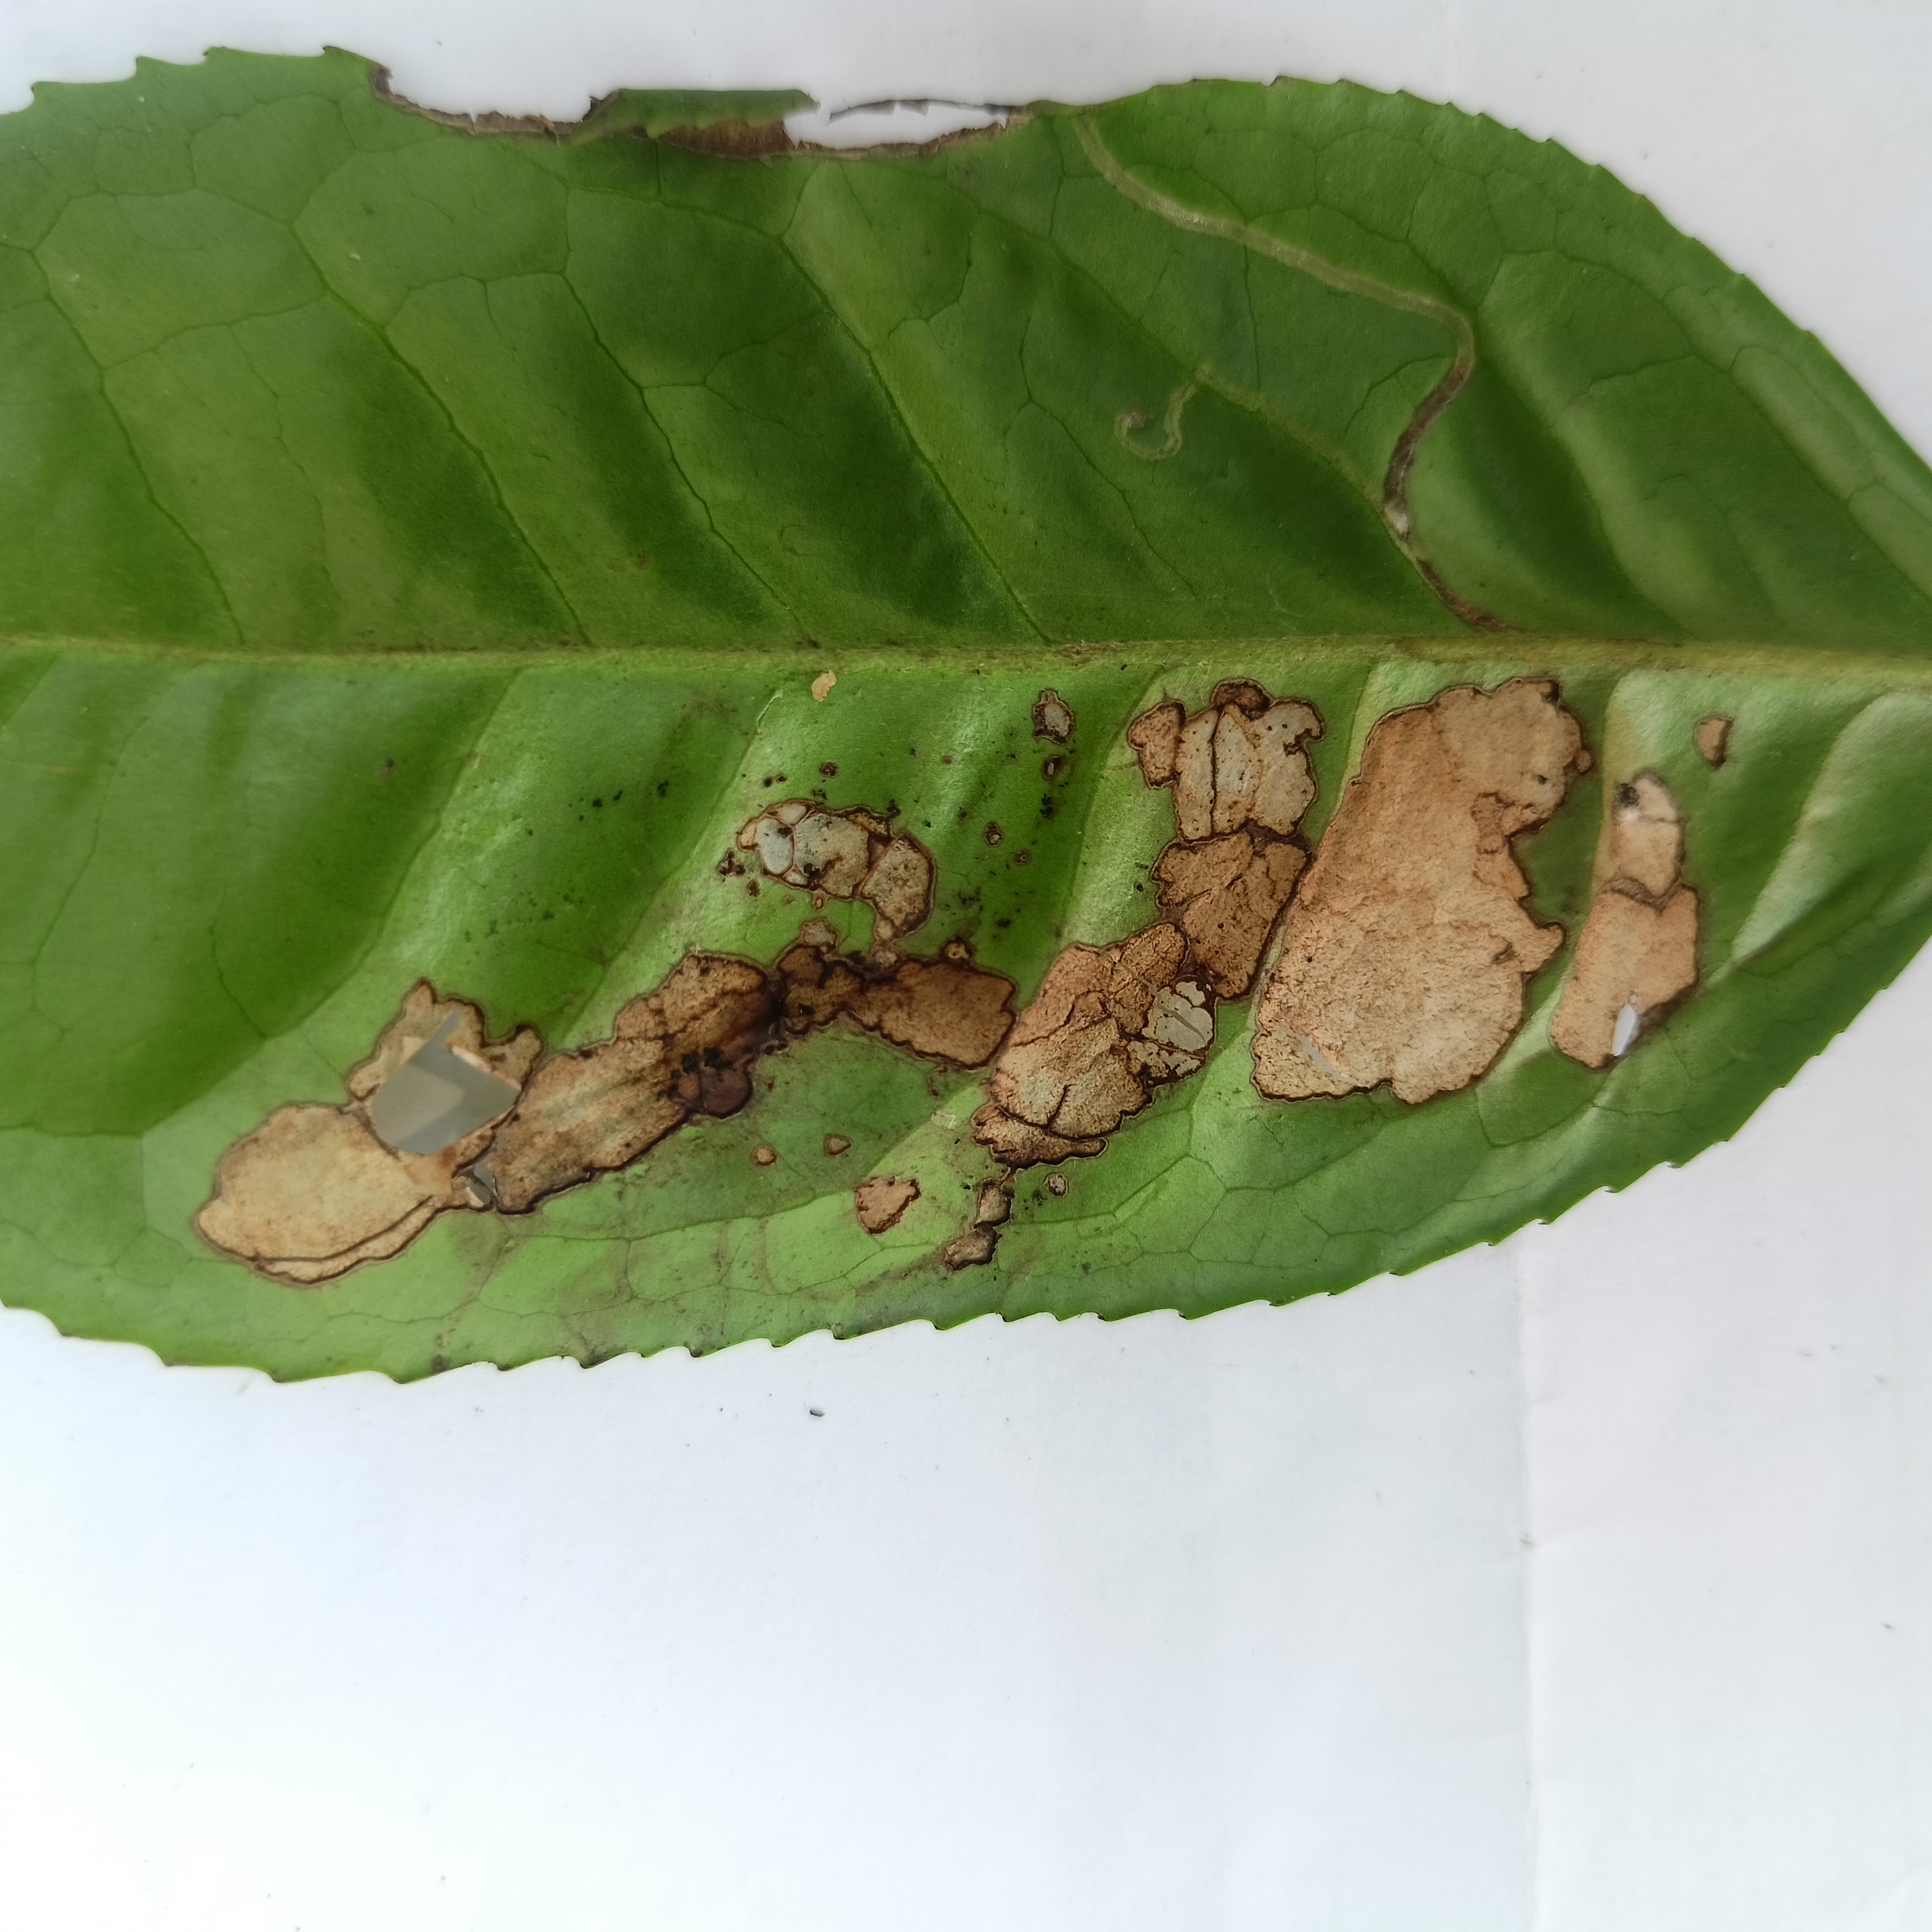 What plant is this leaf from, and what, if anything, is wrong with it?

tea, brown blight
